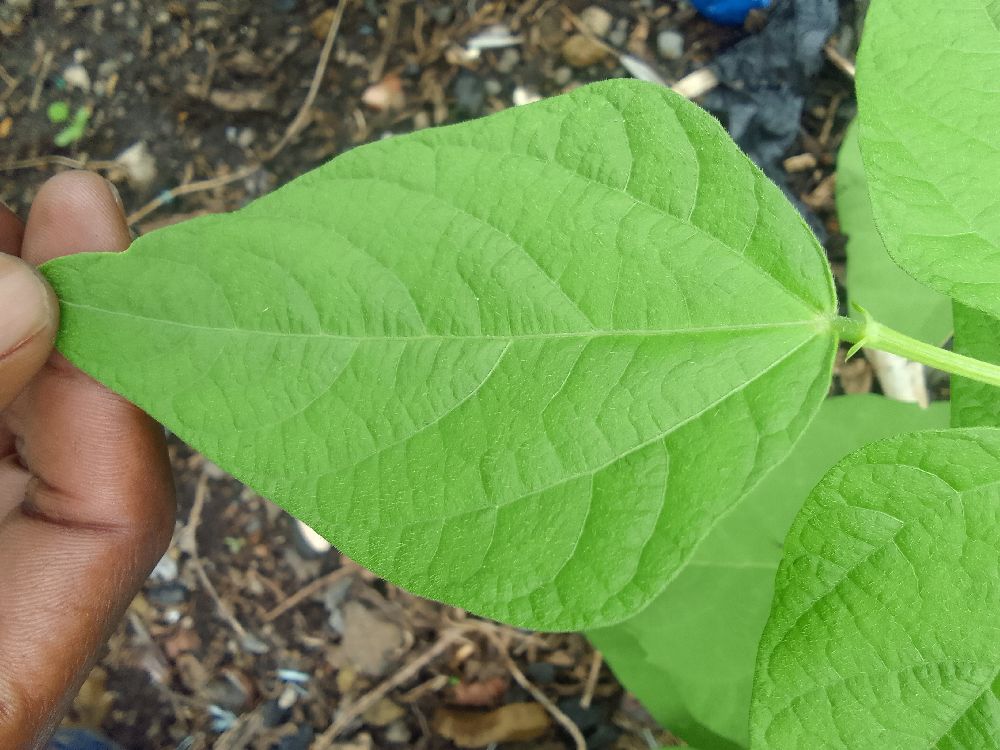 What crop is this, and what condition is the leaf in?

common bean, healthy
